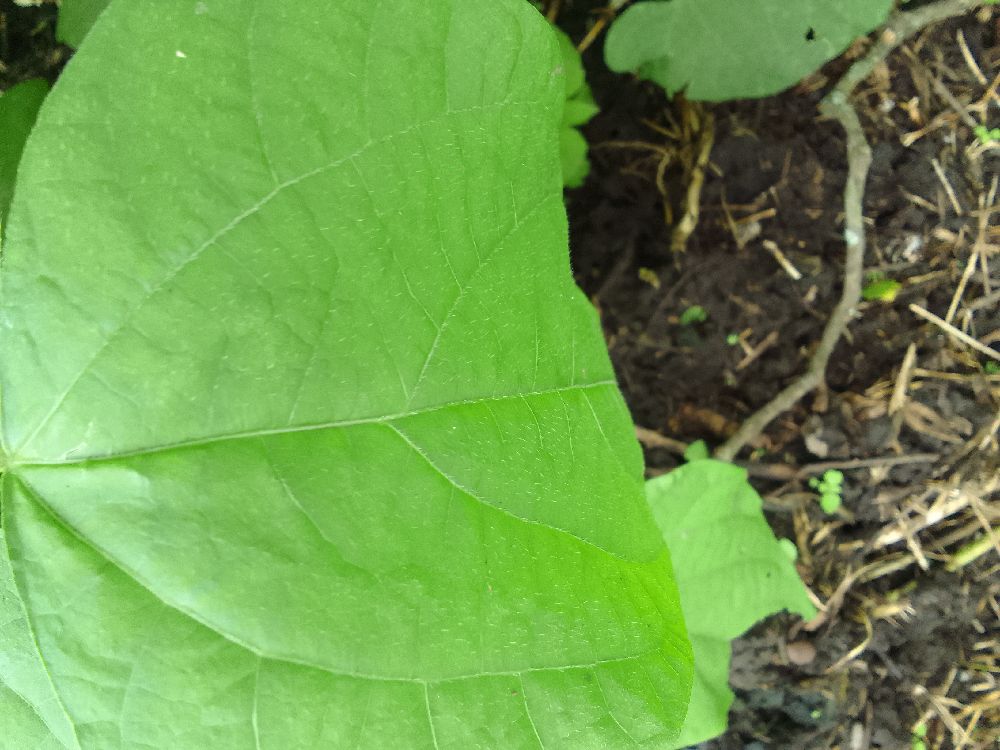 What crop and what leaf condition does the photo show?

common bean, healthy
